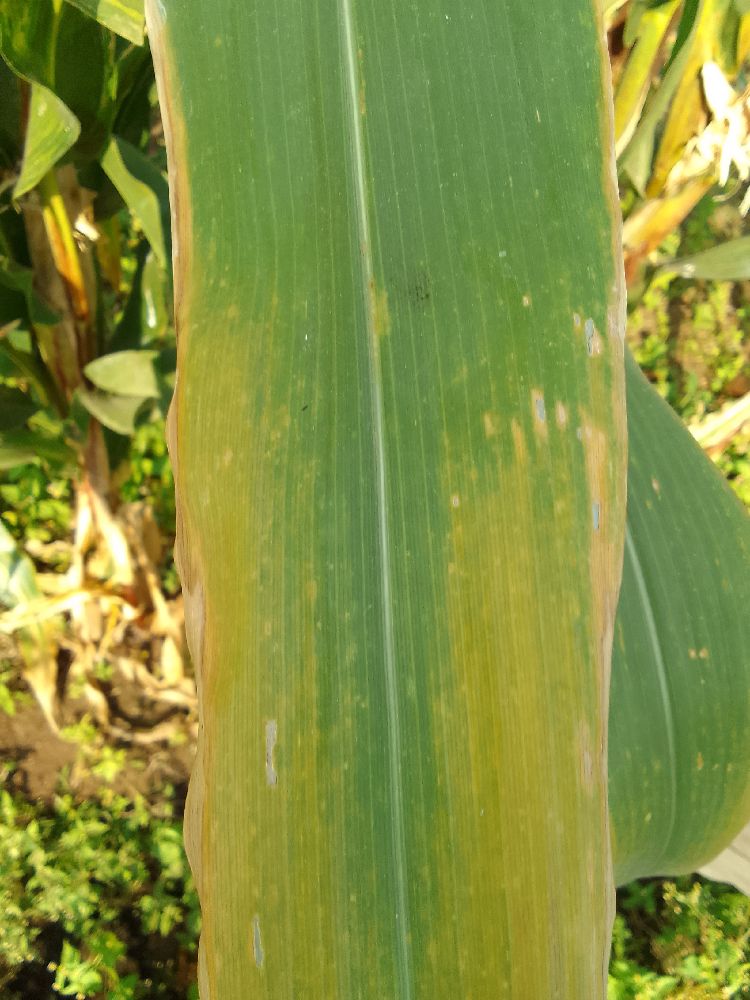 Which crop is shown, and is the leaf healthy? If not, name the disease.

maize, maize lethal necrosis
